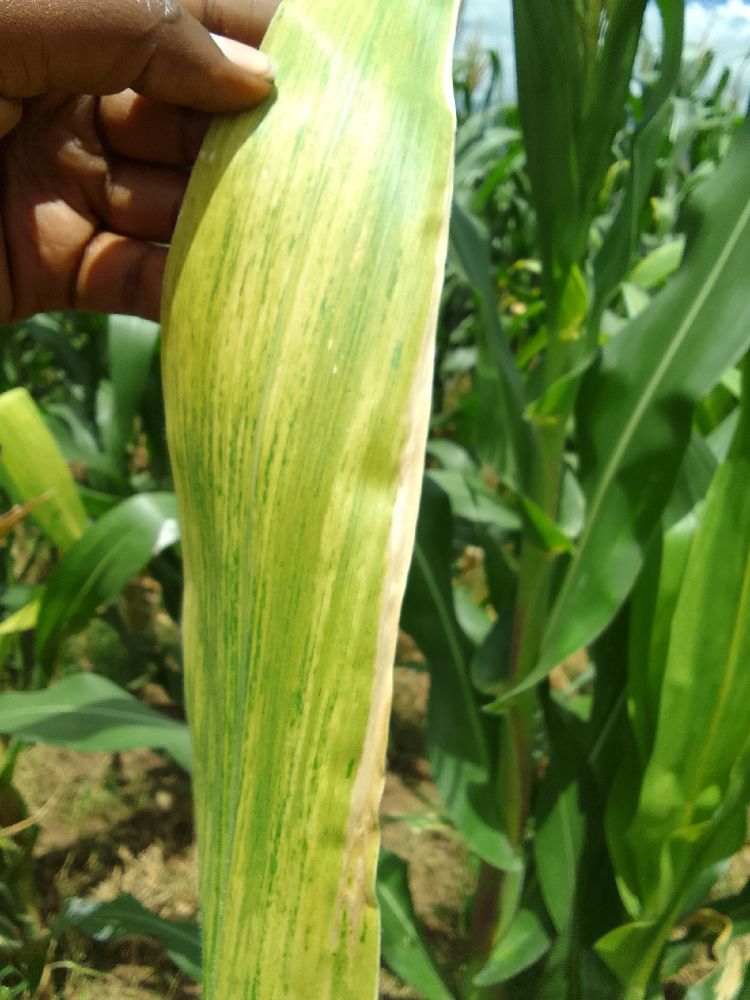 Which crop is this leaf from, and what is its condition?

maize, maize lethal necrosis
